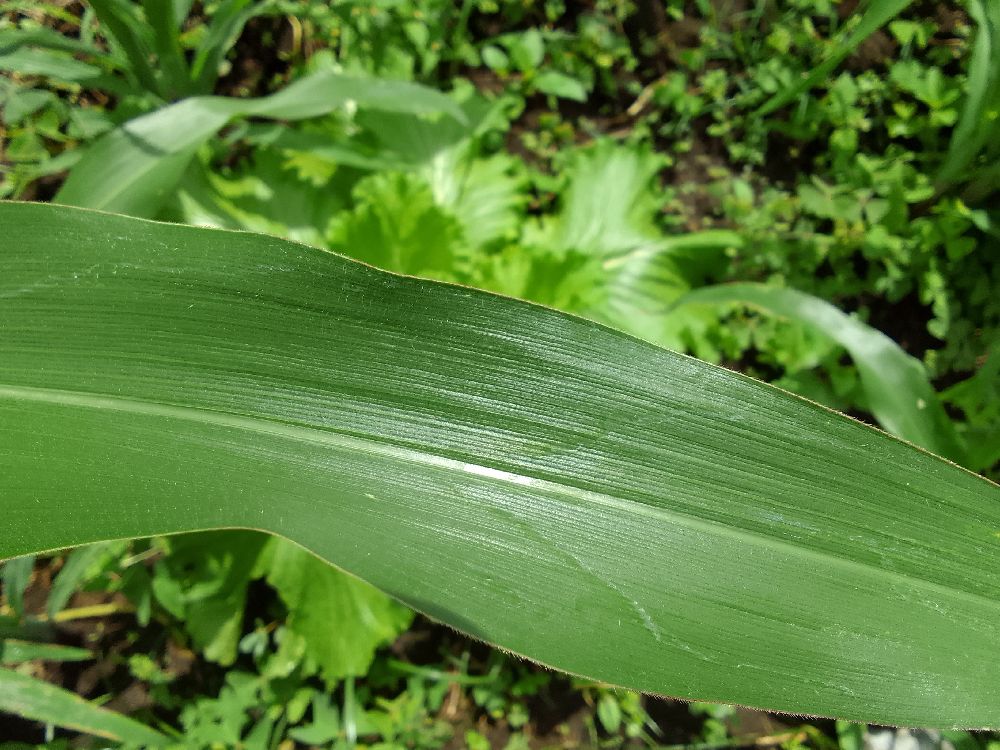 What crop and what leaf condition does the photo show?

maize, healthy
